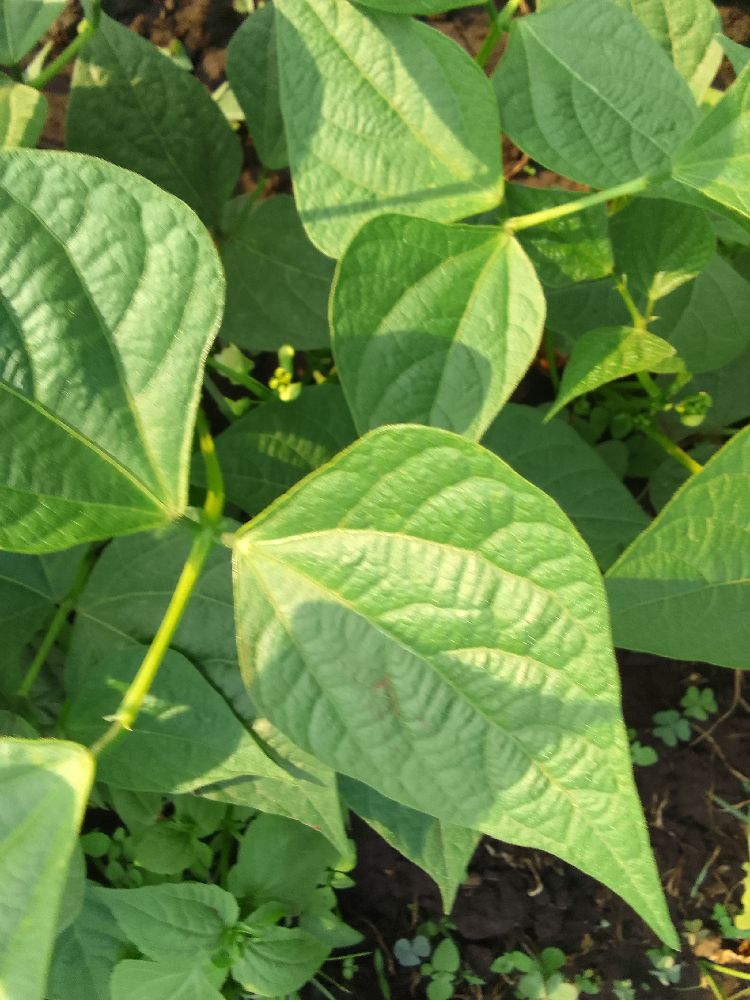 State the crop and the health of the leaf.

common bean, healthy
